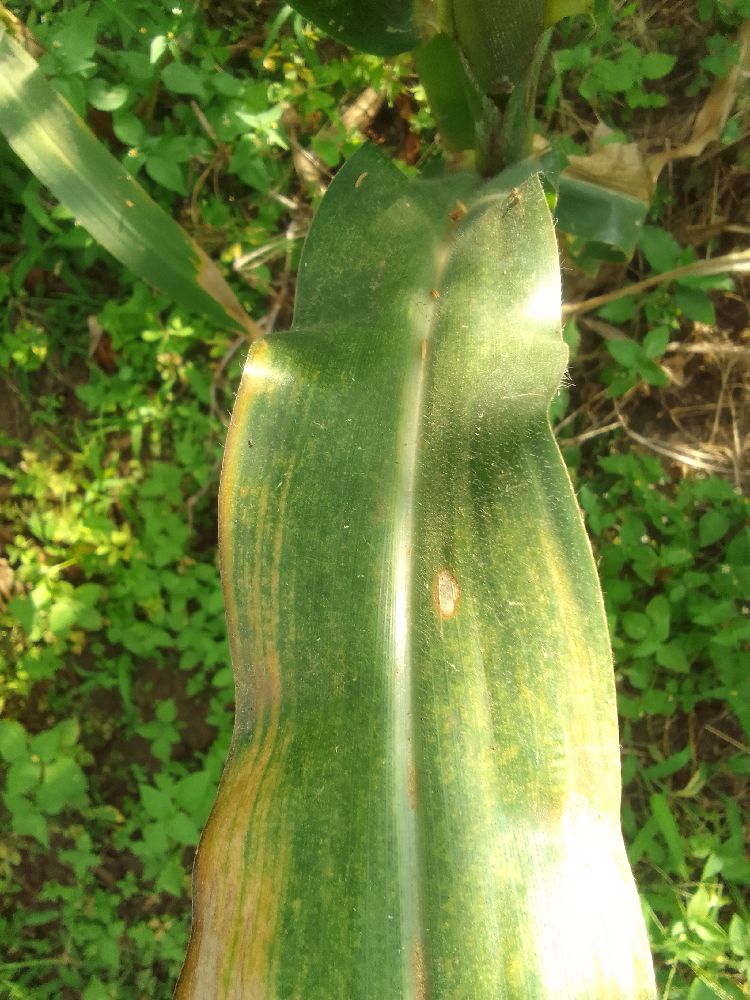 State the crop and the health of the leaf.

maize, maize lethal necrosis
